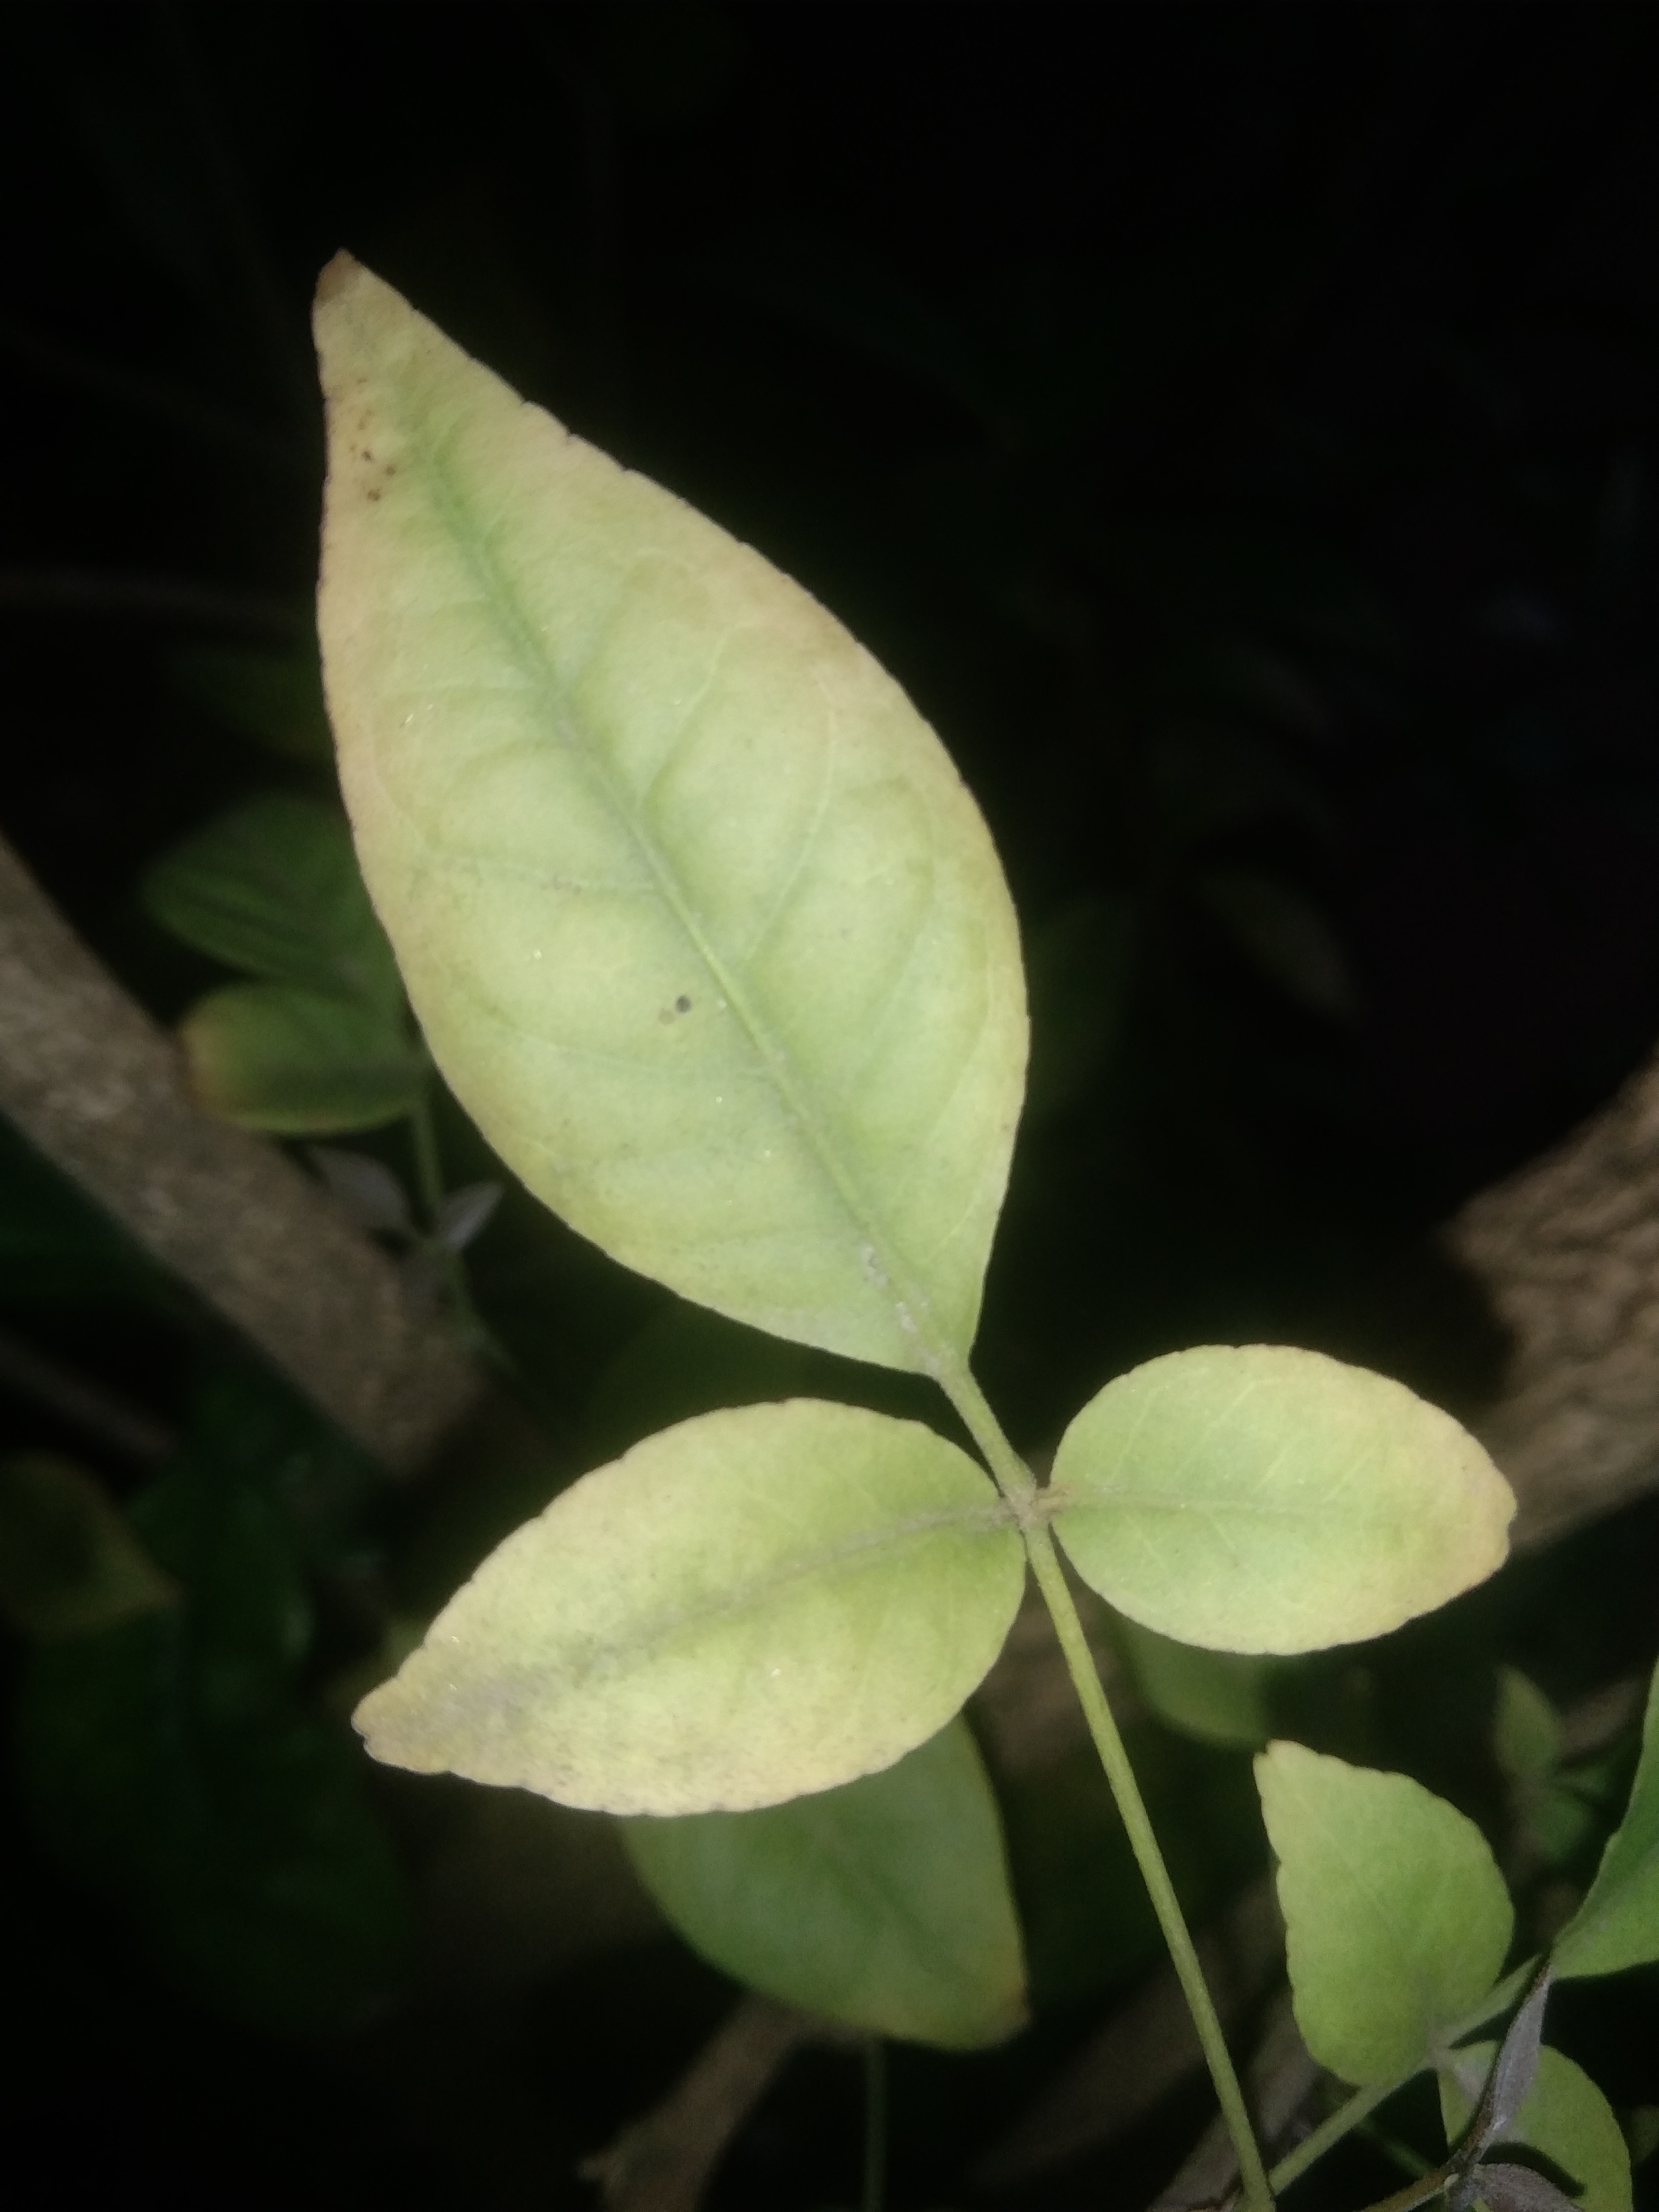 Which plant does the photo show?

wood apple
